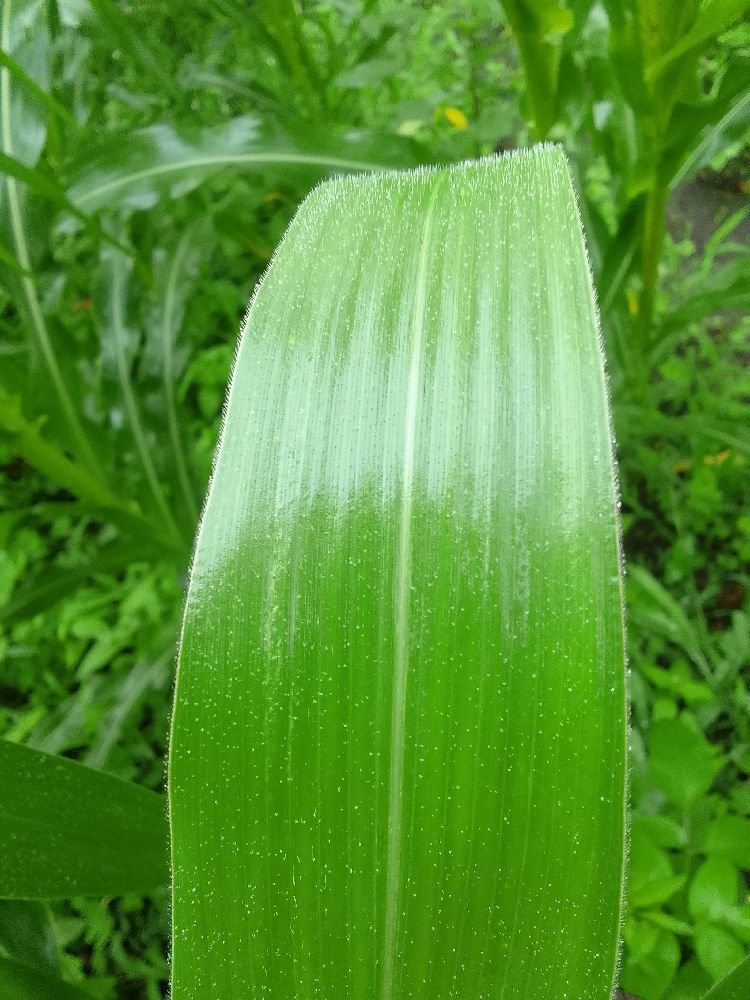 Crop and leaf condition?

maize, healthy
